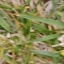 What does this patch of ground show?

grass
